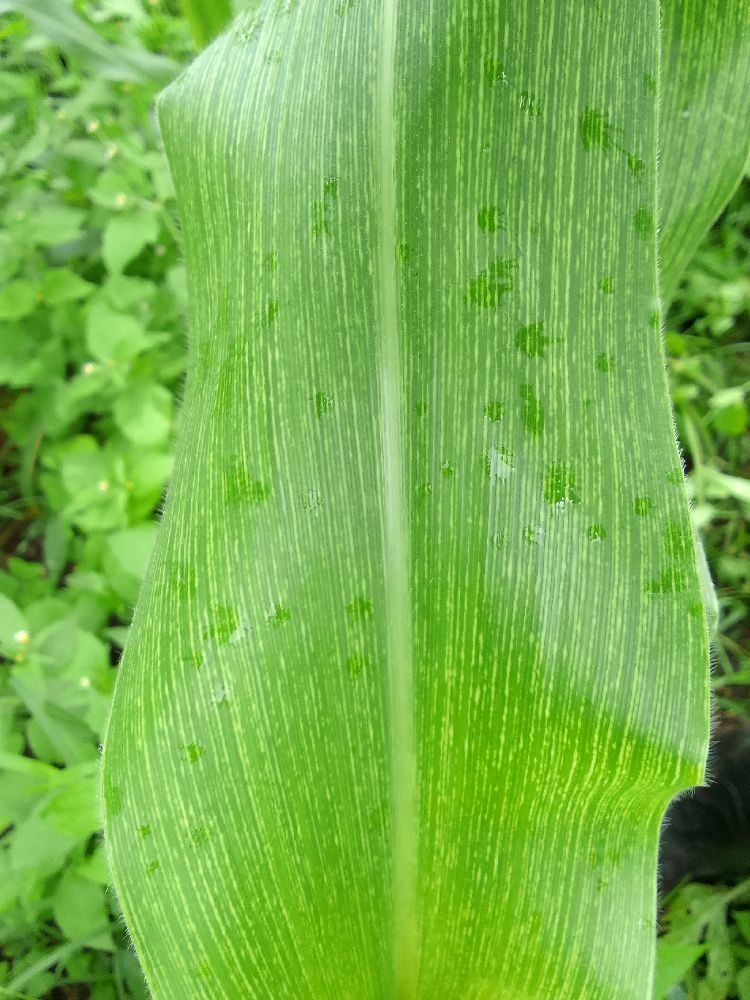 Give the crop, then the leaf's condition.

maize, maize streak virus
